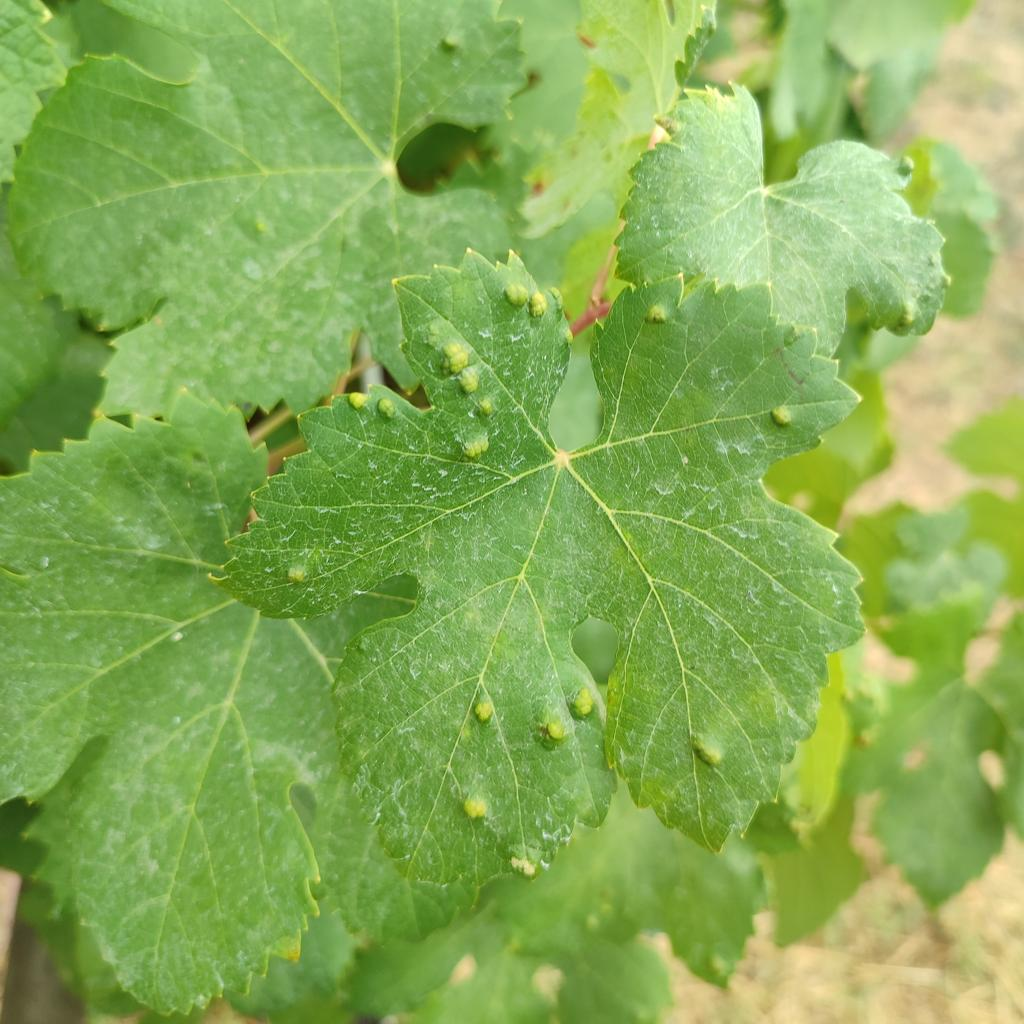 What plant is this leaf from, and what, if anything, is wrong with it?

grapevine, erineum mite
